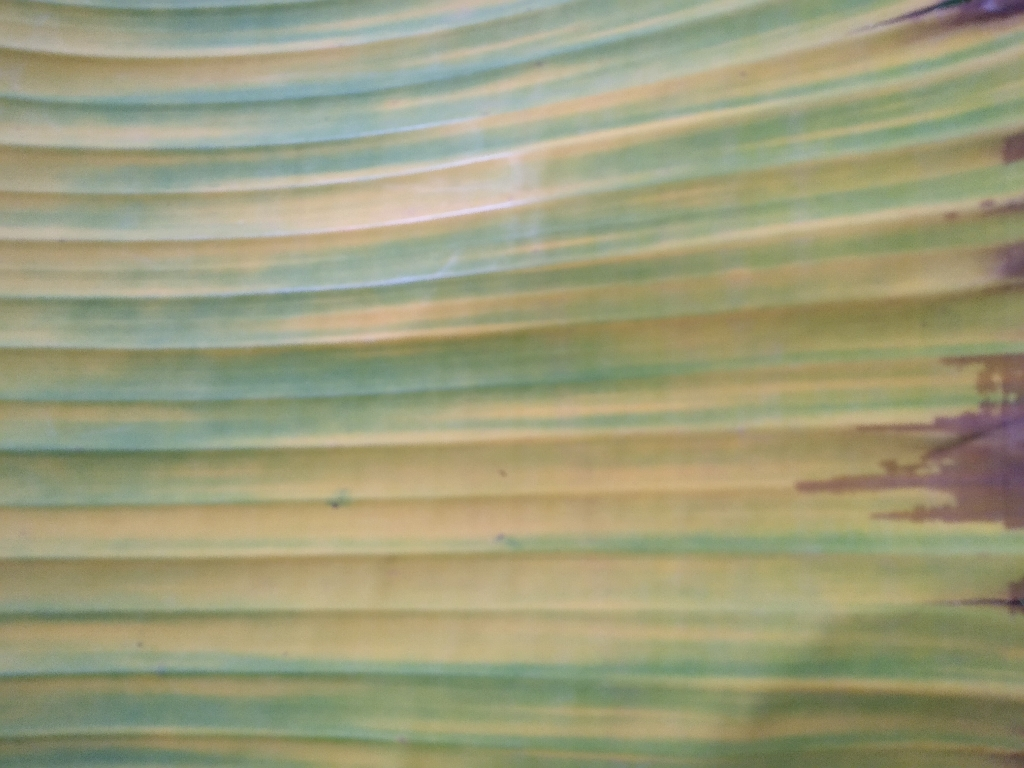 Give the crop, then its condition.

banana, fusarium wilt race 1
